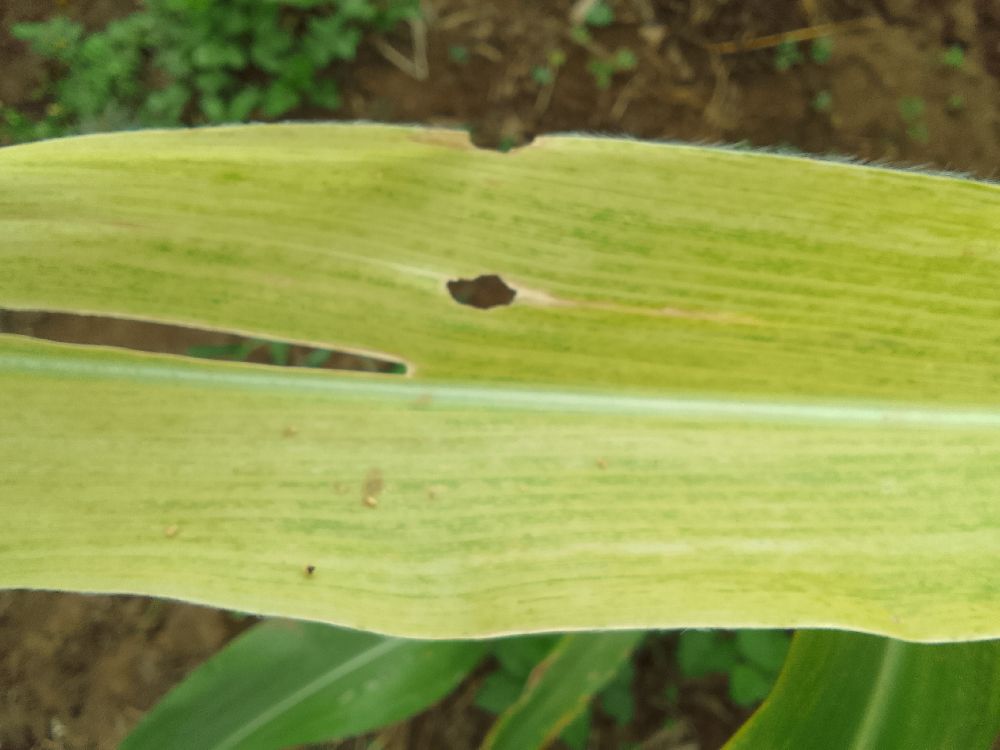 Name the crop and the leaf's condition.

maize, maize lethal necrosis
